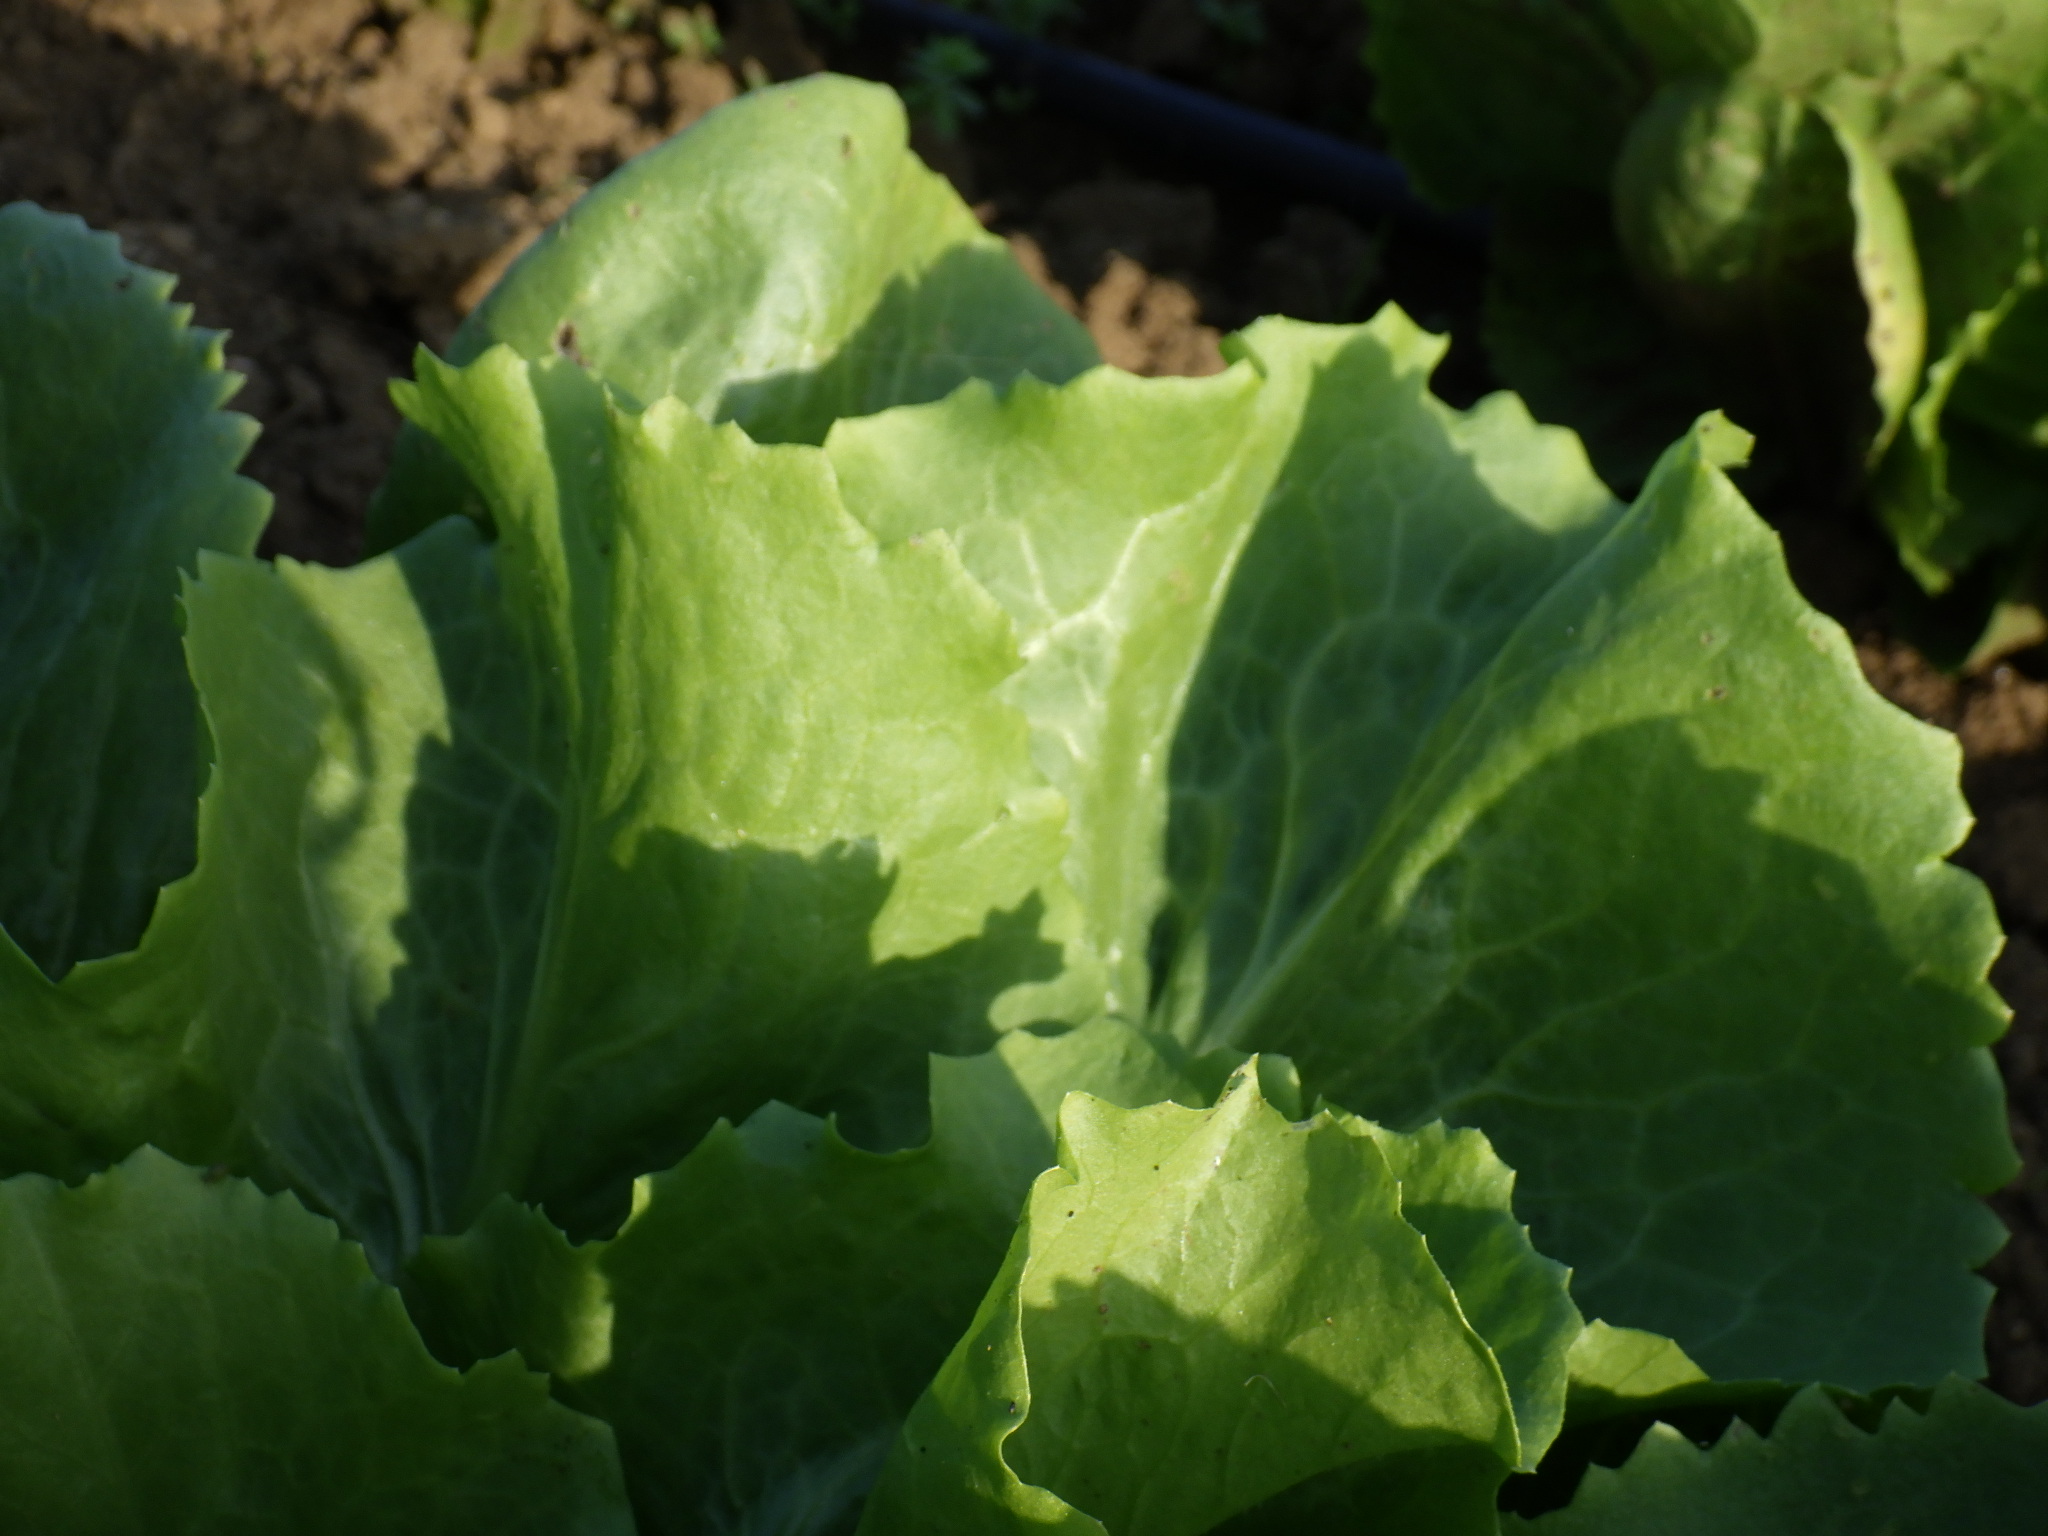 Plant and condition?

lettuce, healthy
